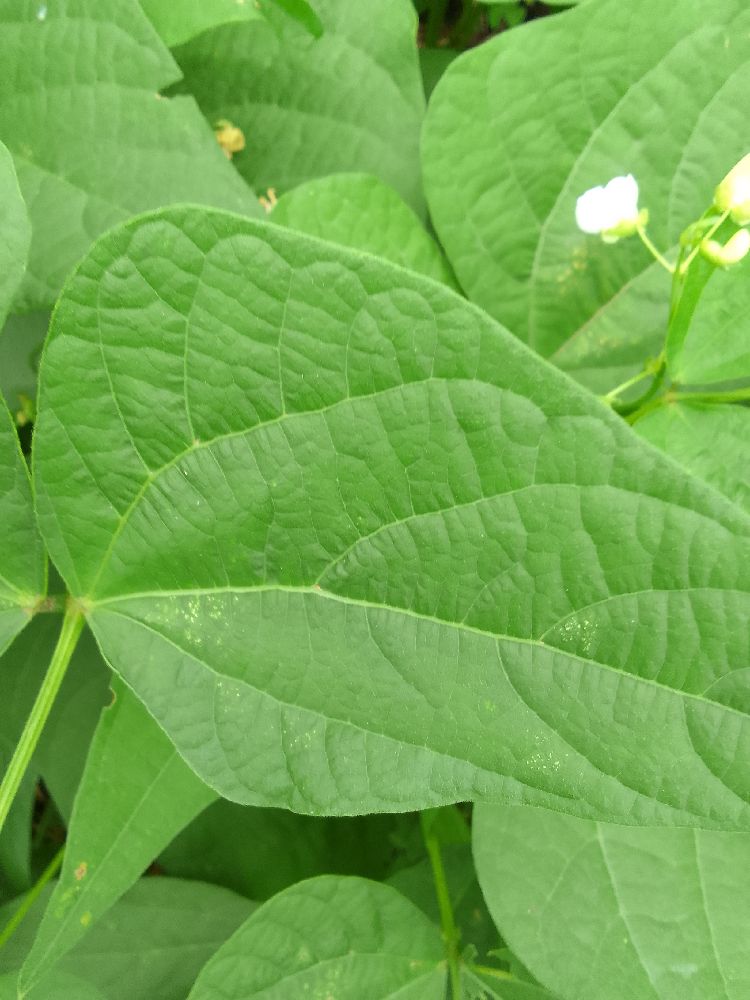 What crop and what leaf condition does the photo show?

common bean, healthy
